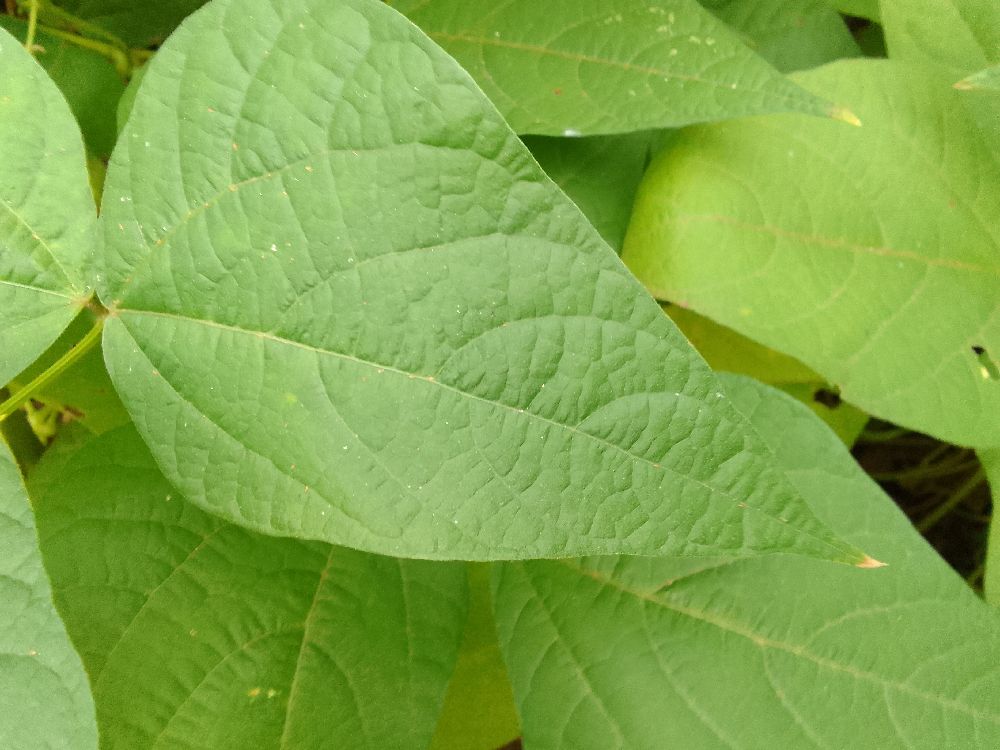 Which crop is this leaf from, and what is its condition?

common bean, healthy
